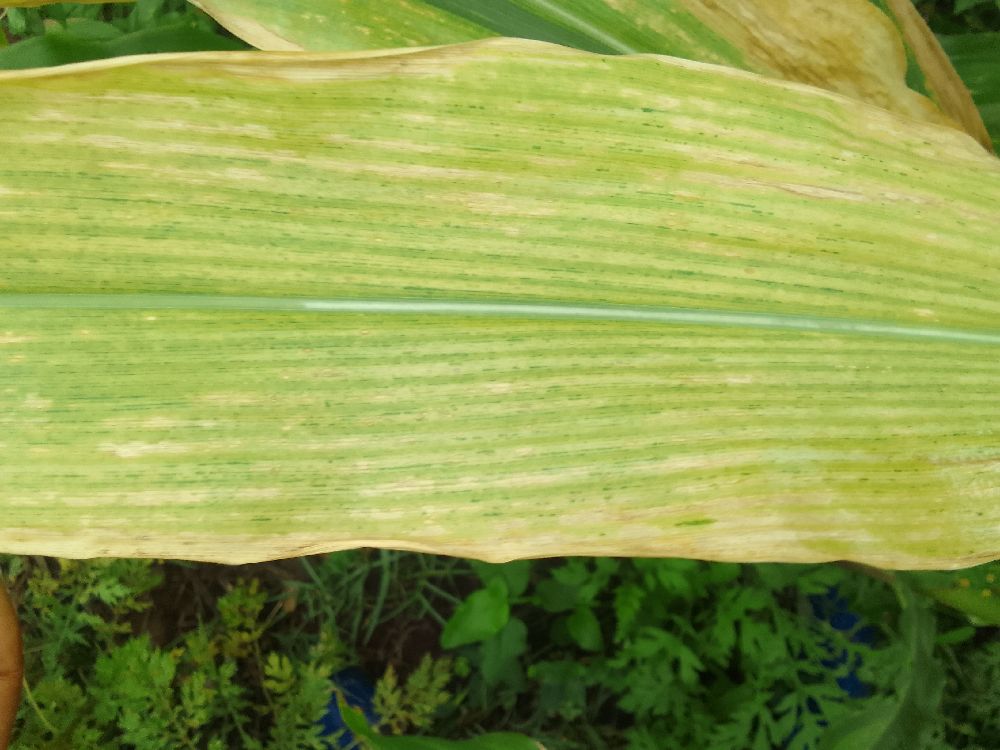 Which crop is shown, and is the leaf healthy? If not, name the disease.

maize, maize lethal necrosis
